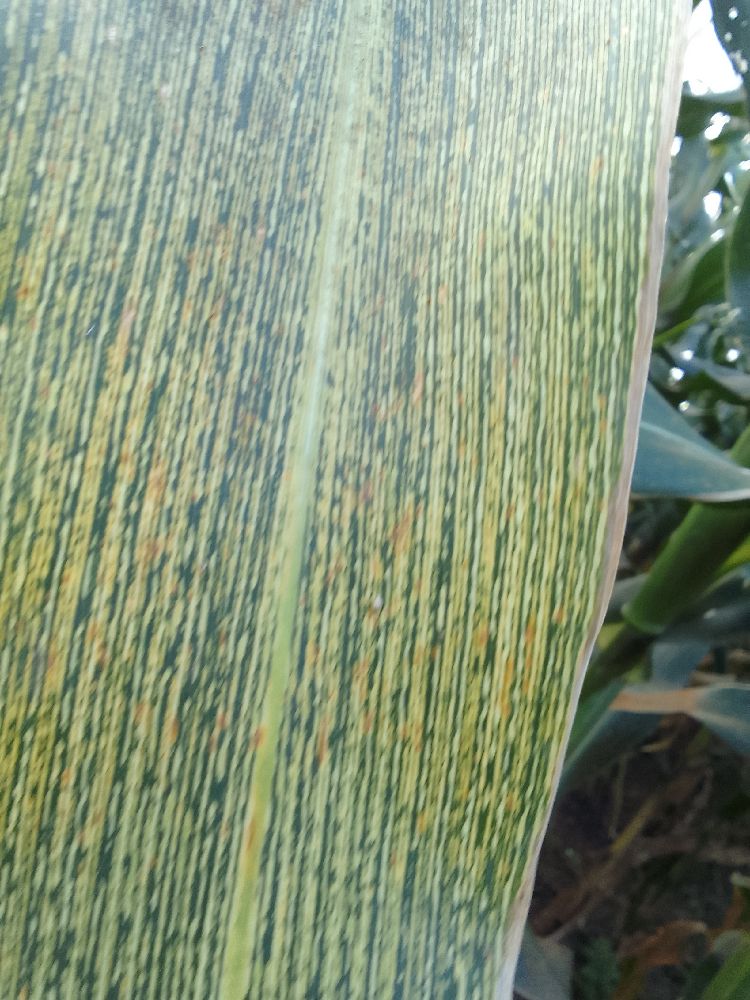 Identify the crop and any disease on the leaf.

maize, maize streak virus
